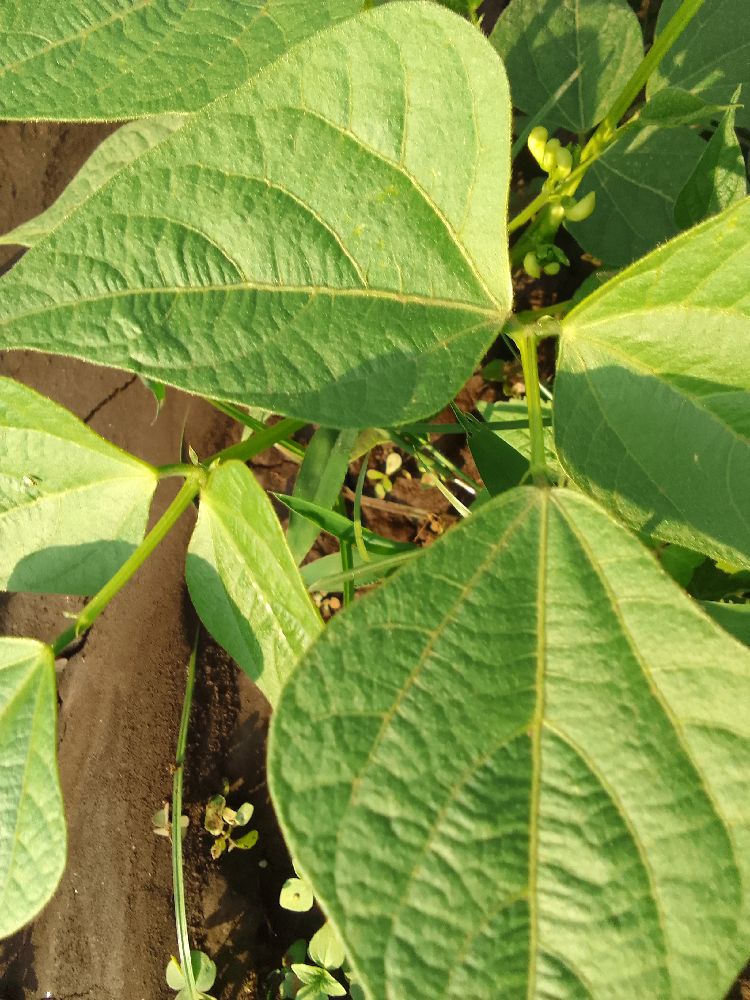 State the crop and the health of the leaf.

common bean, healthy
